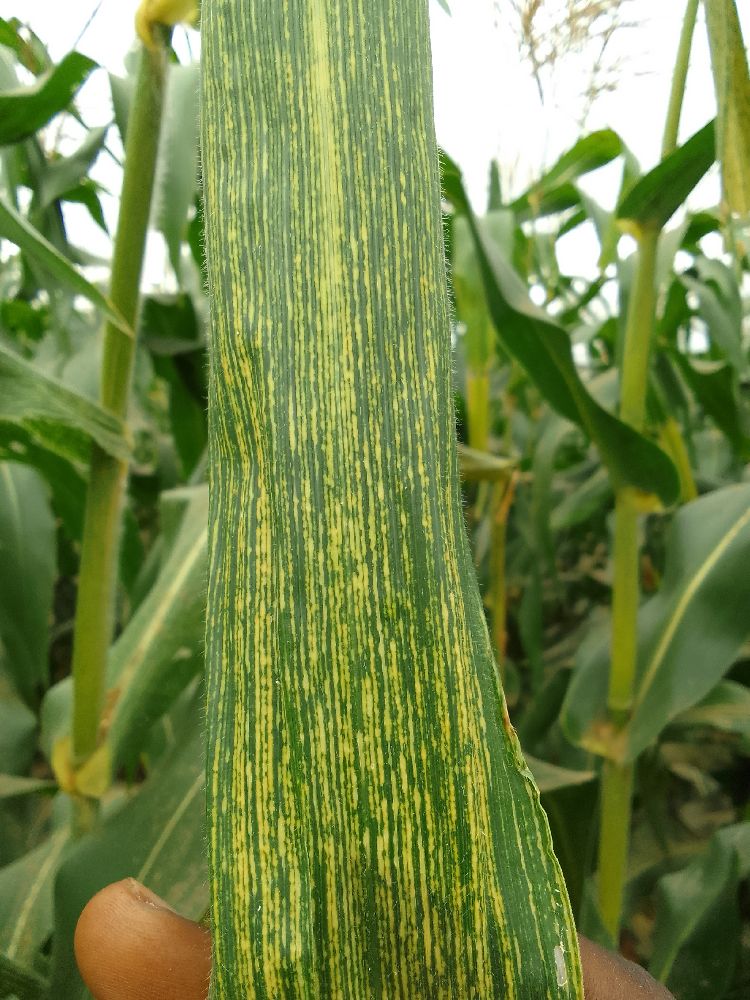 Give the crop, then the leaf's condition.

maize, maize streak virus
